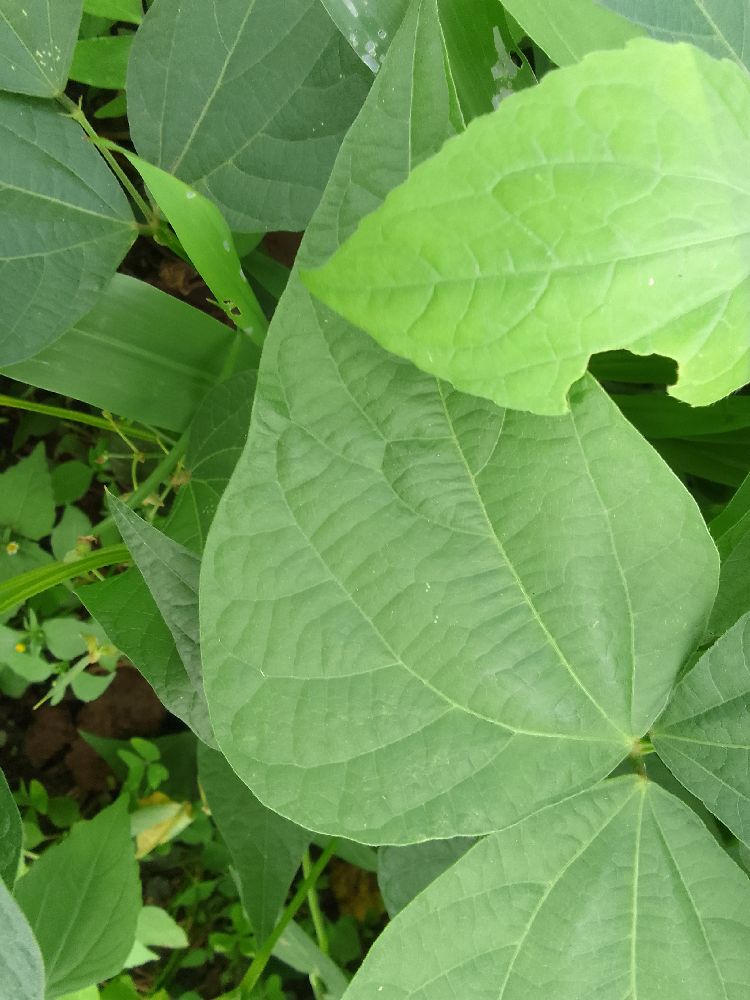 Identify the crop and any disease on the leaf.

common bean, healthy
